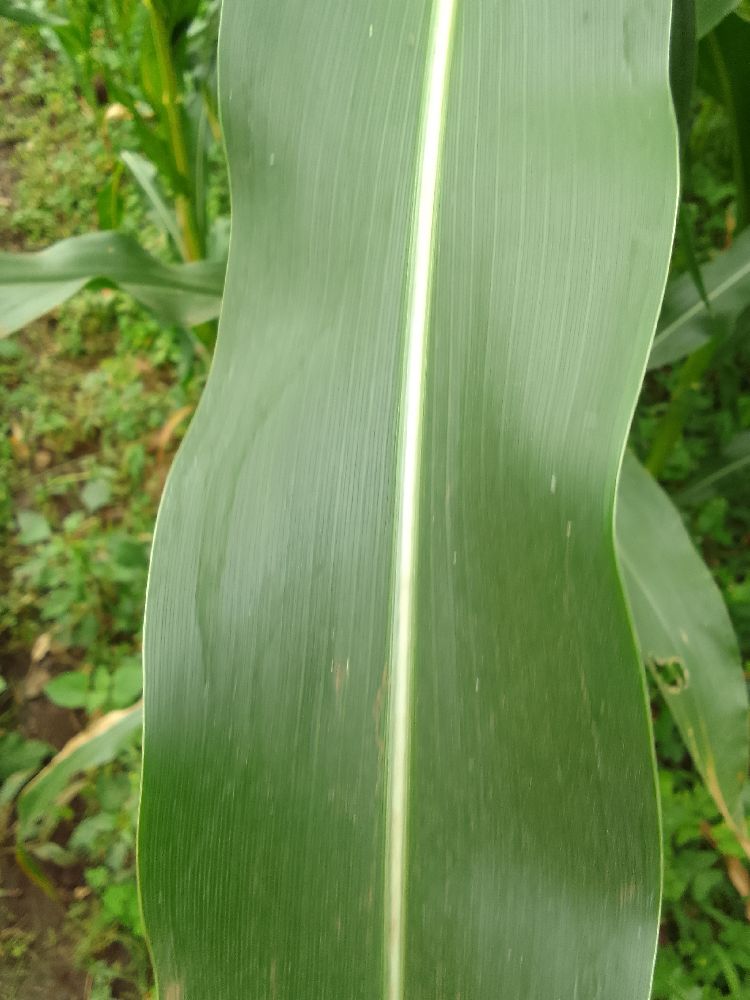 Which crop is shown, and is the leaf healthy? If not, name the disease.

maize, healthy
